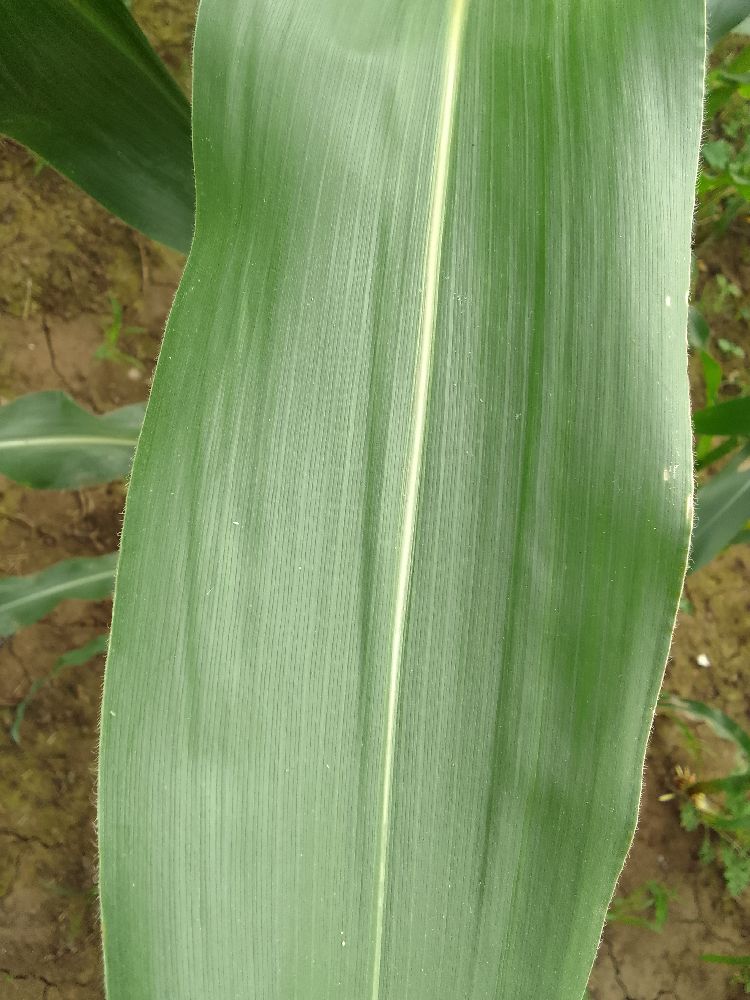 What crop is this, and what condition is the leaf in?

maize, healthy
